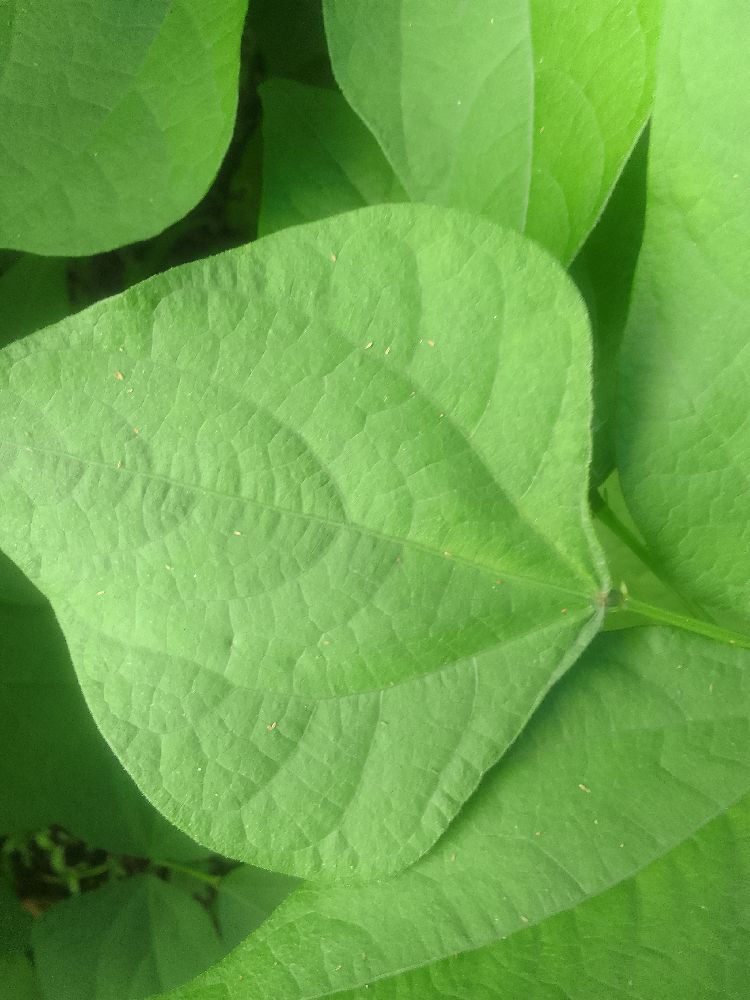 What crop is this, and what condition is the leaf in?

common bean, healthy
